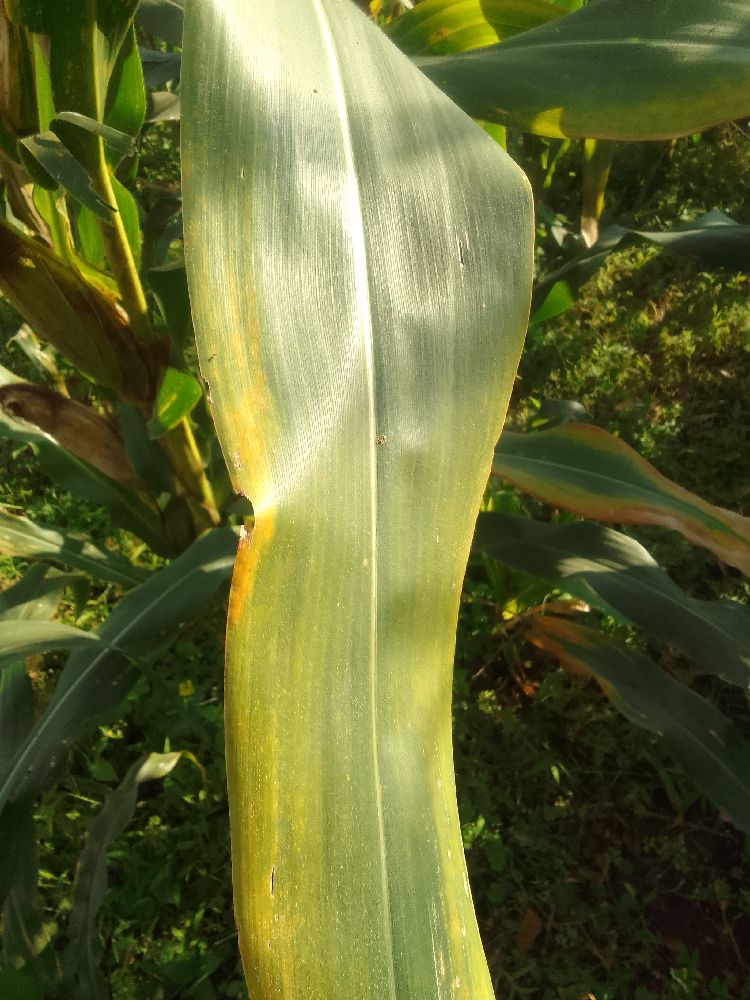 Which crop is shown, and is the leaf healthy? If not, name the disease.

maize, maize lethal necrosis
